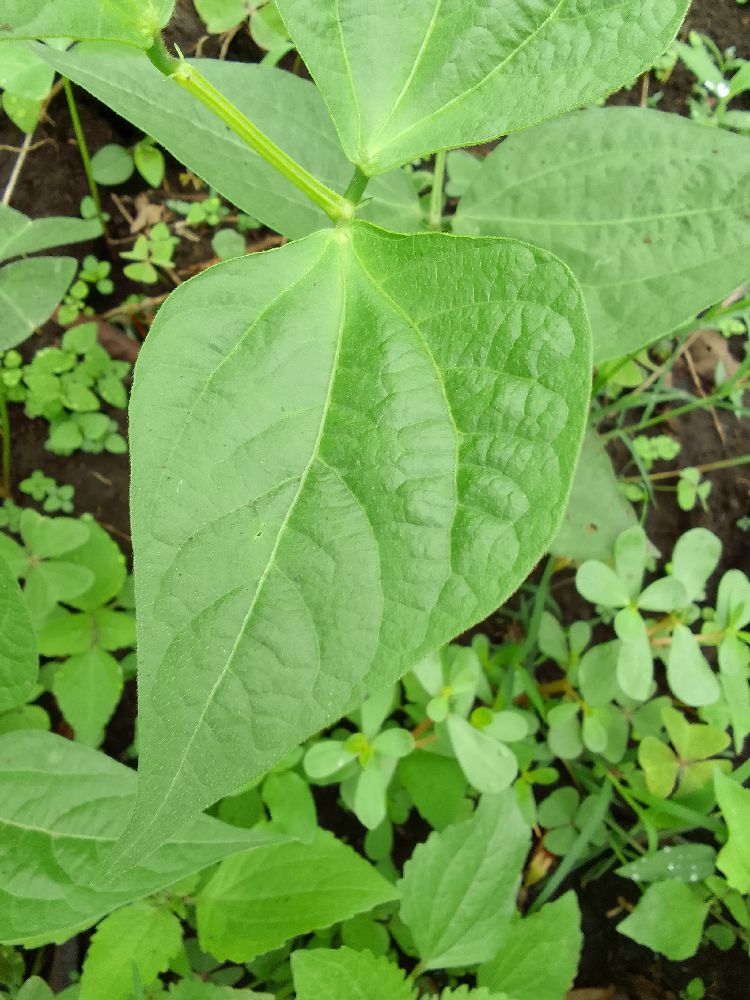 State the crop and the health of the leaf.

common bean, healthy
